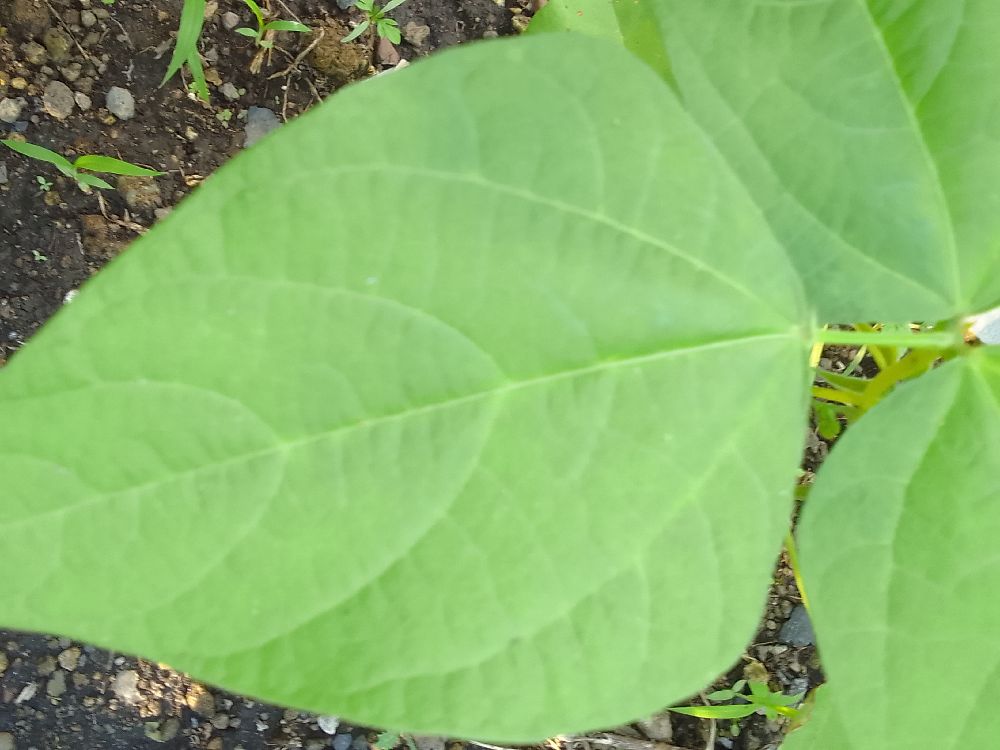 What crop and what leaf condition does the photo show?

common bean, healthy
